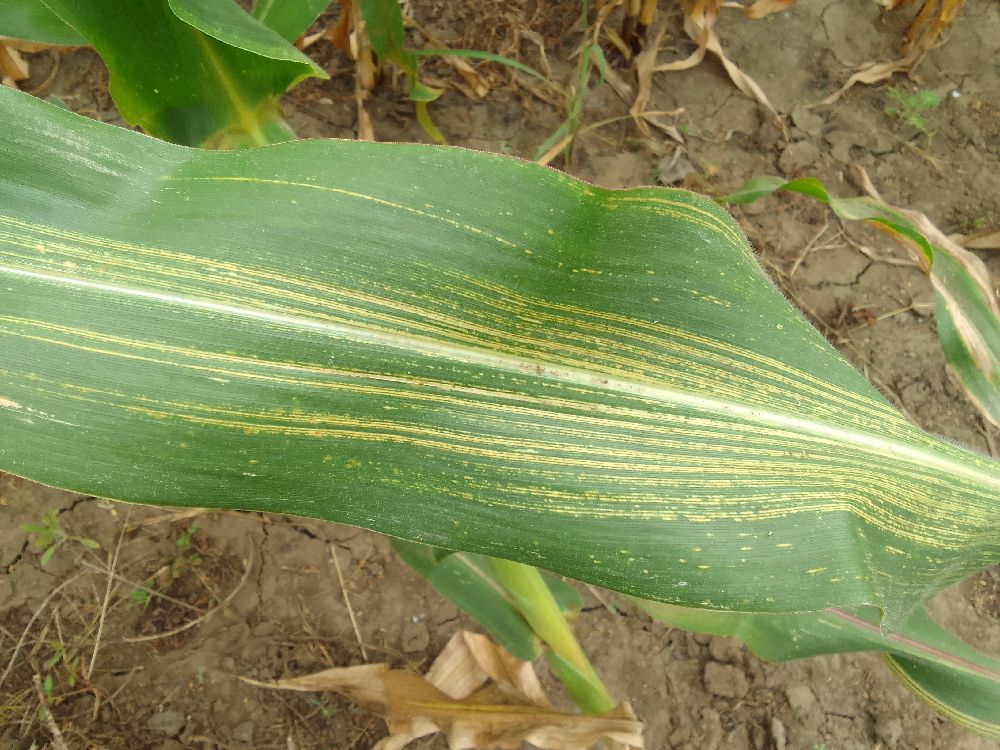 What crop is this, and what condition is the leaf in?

maize, maize streak virus
